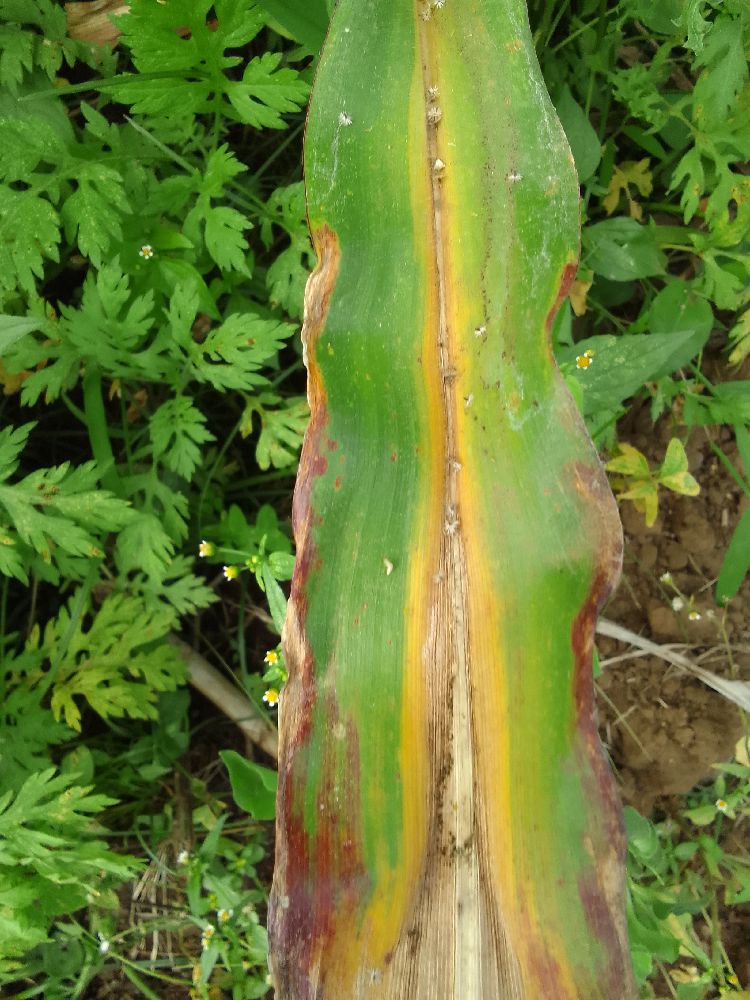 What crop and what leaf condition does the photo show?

maize, maize lethal necrosis
